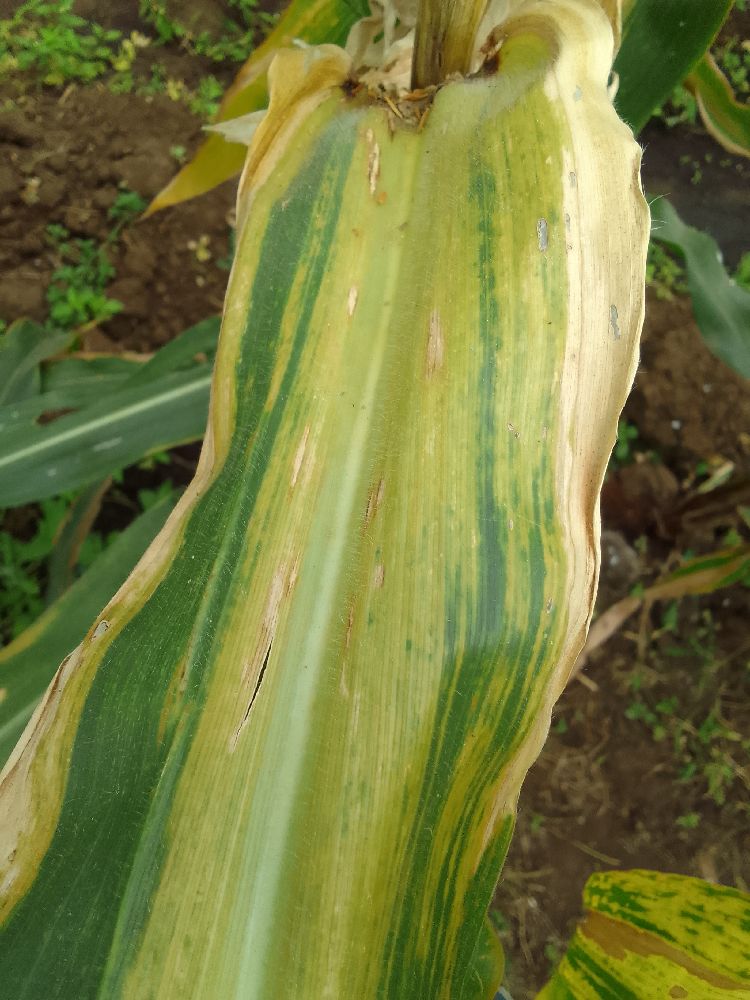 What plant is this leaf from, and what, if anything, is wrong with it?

maize, maize lethal necrosis
